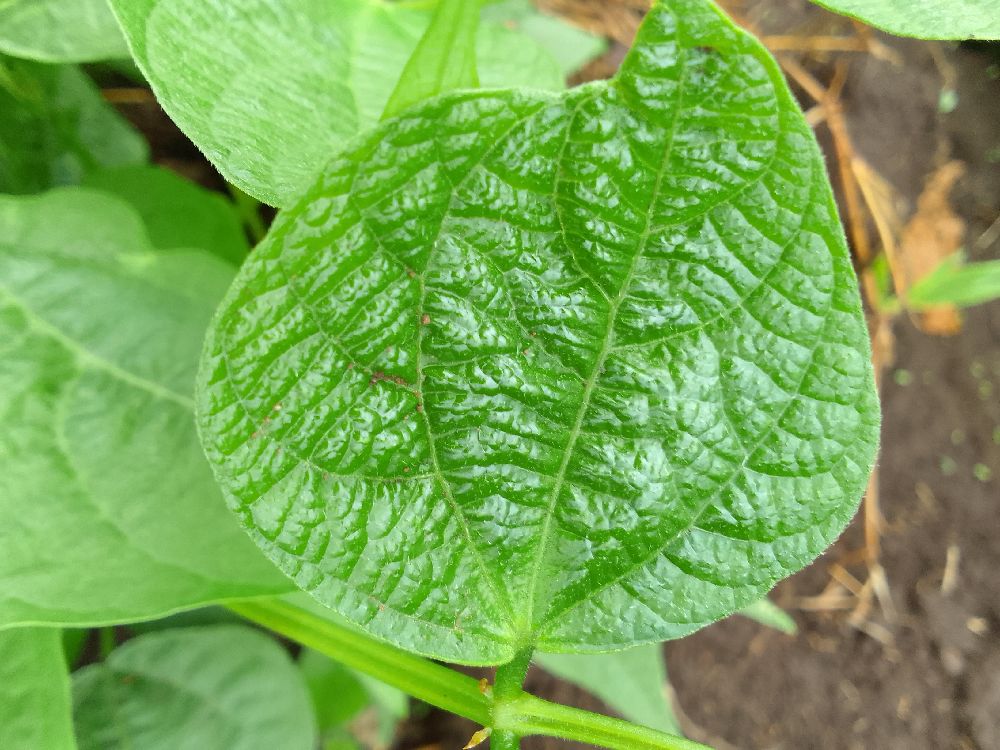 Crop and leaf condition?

common bean, healthy
